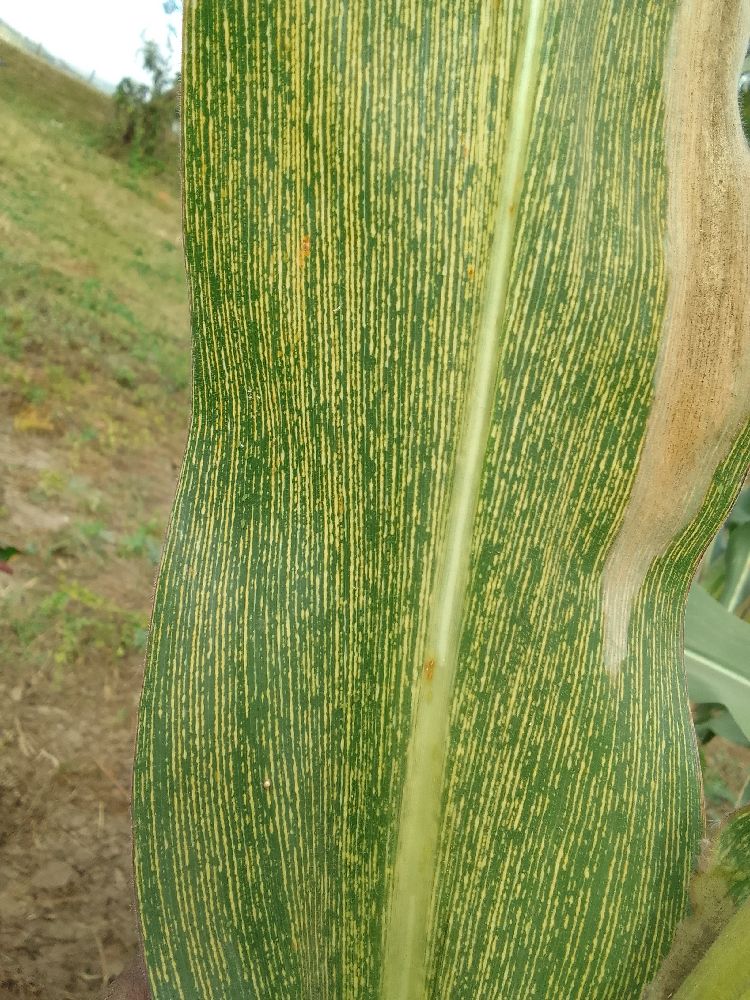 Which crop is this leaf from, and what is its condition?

maize, maize streak virus
